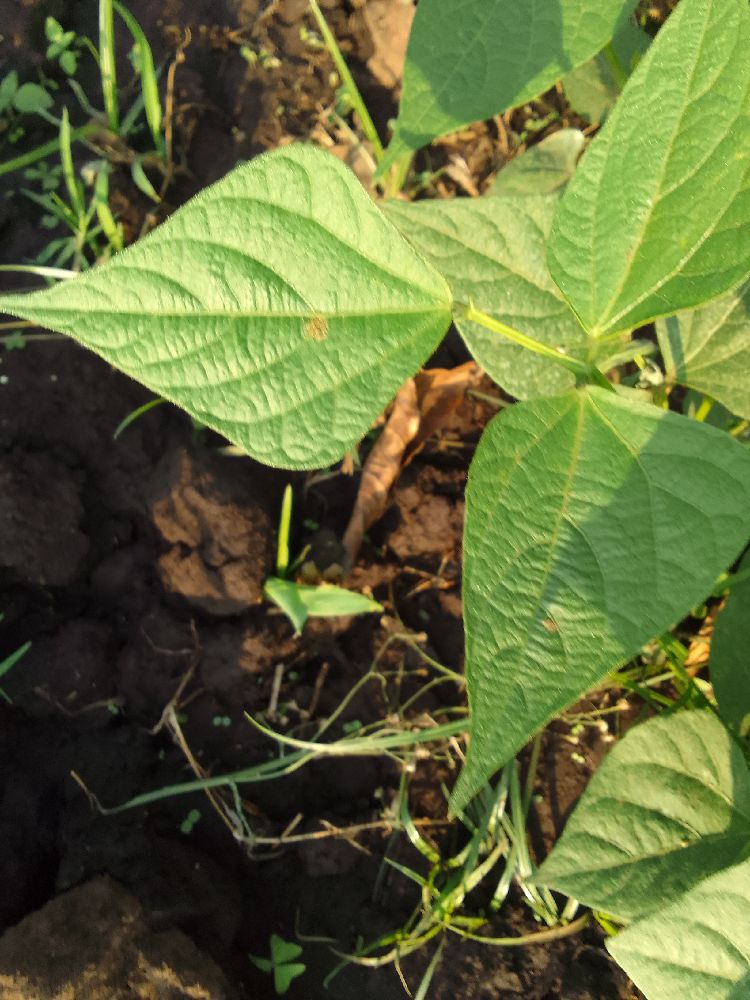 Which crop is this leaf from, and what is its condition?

common bean, healthy
